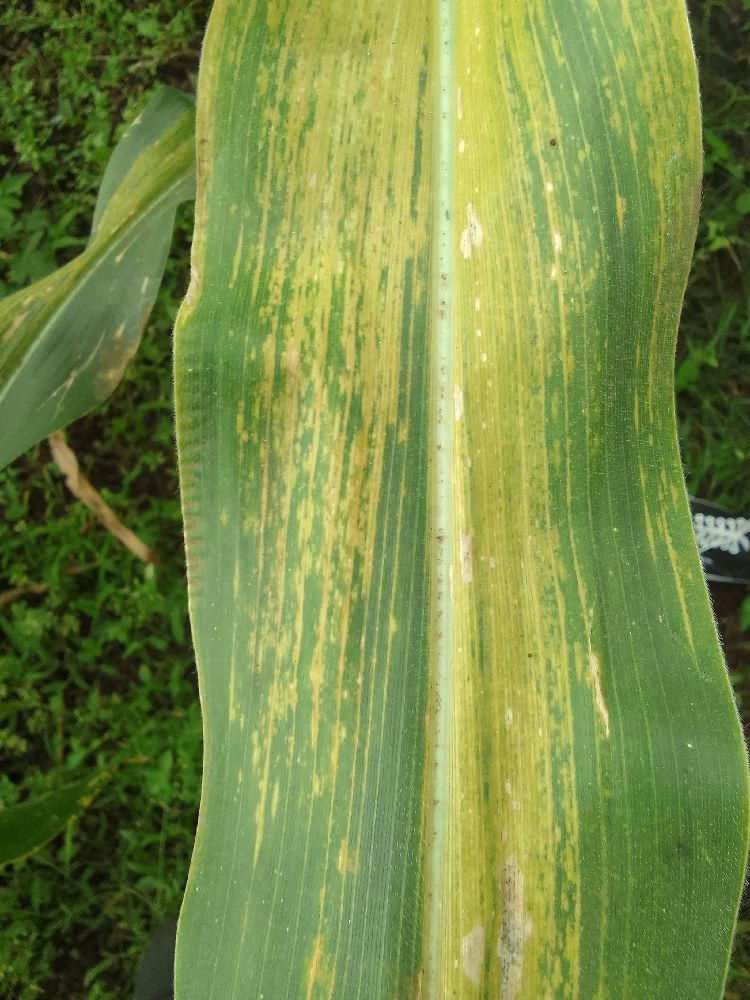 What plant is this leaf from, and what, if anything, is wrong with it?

maize, maize lethal necrosis
